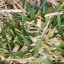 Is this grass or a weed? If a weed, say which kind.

grass
